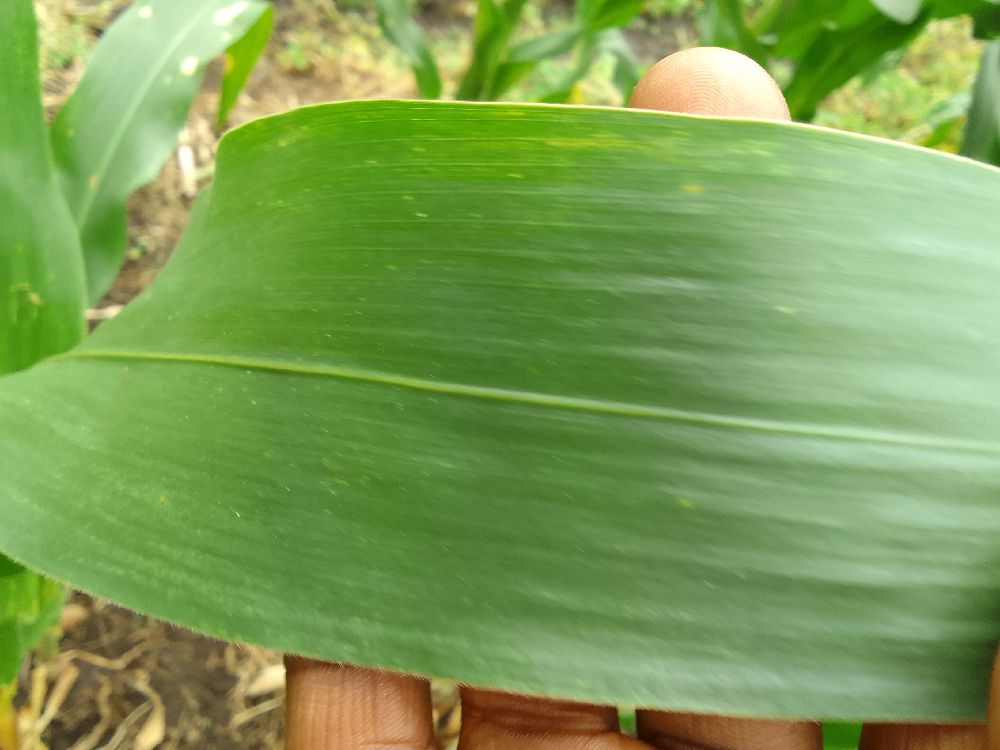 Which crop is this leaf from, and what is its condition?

maize, healthy
